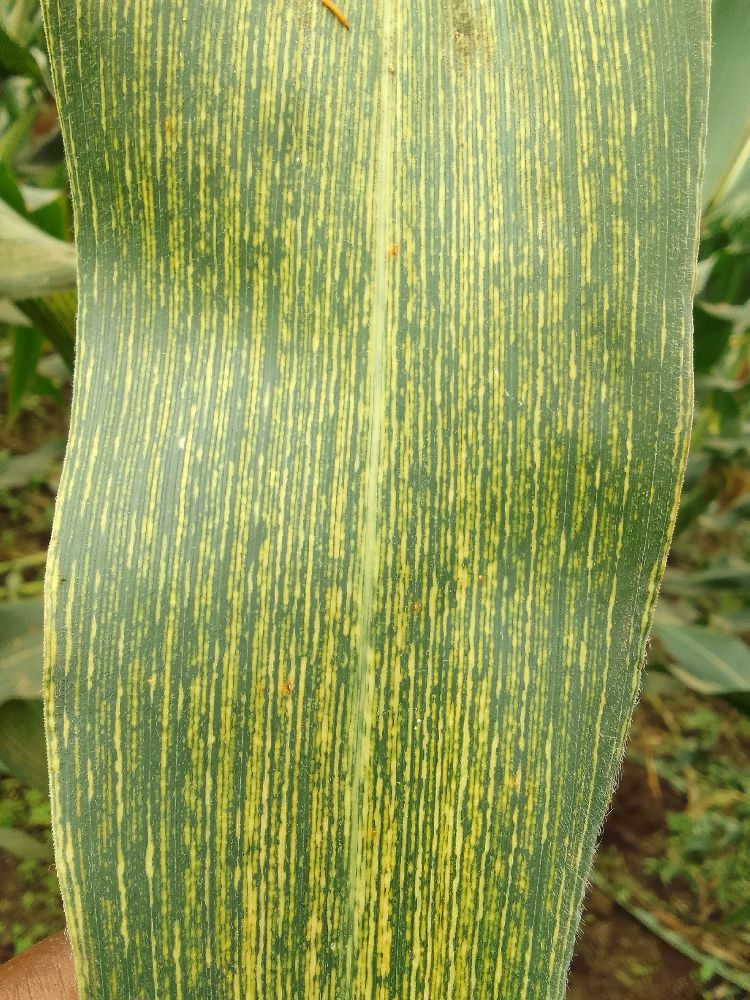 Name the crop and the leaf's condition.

maize, maize streak virus
